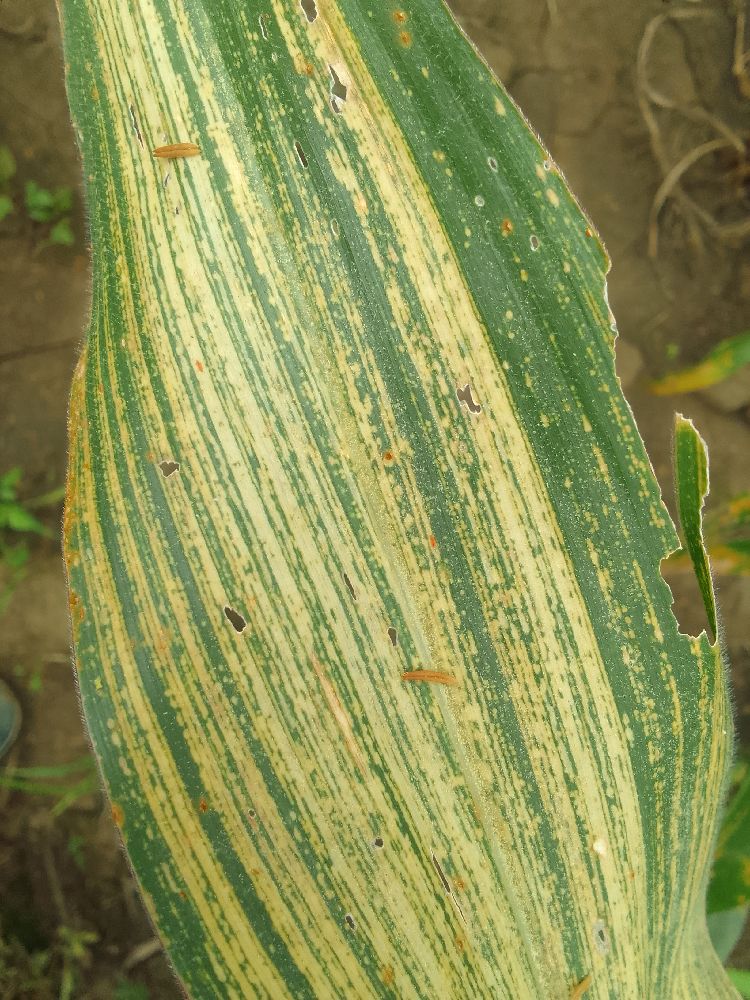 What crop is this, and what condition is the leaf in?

maize, maize streak virus
